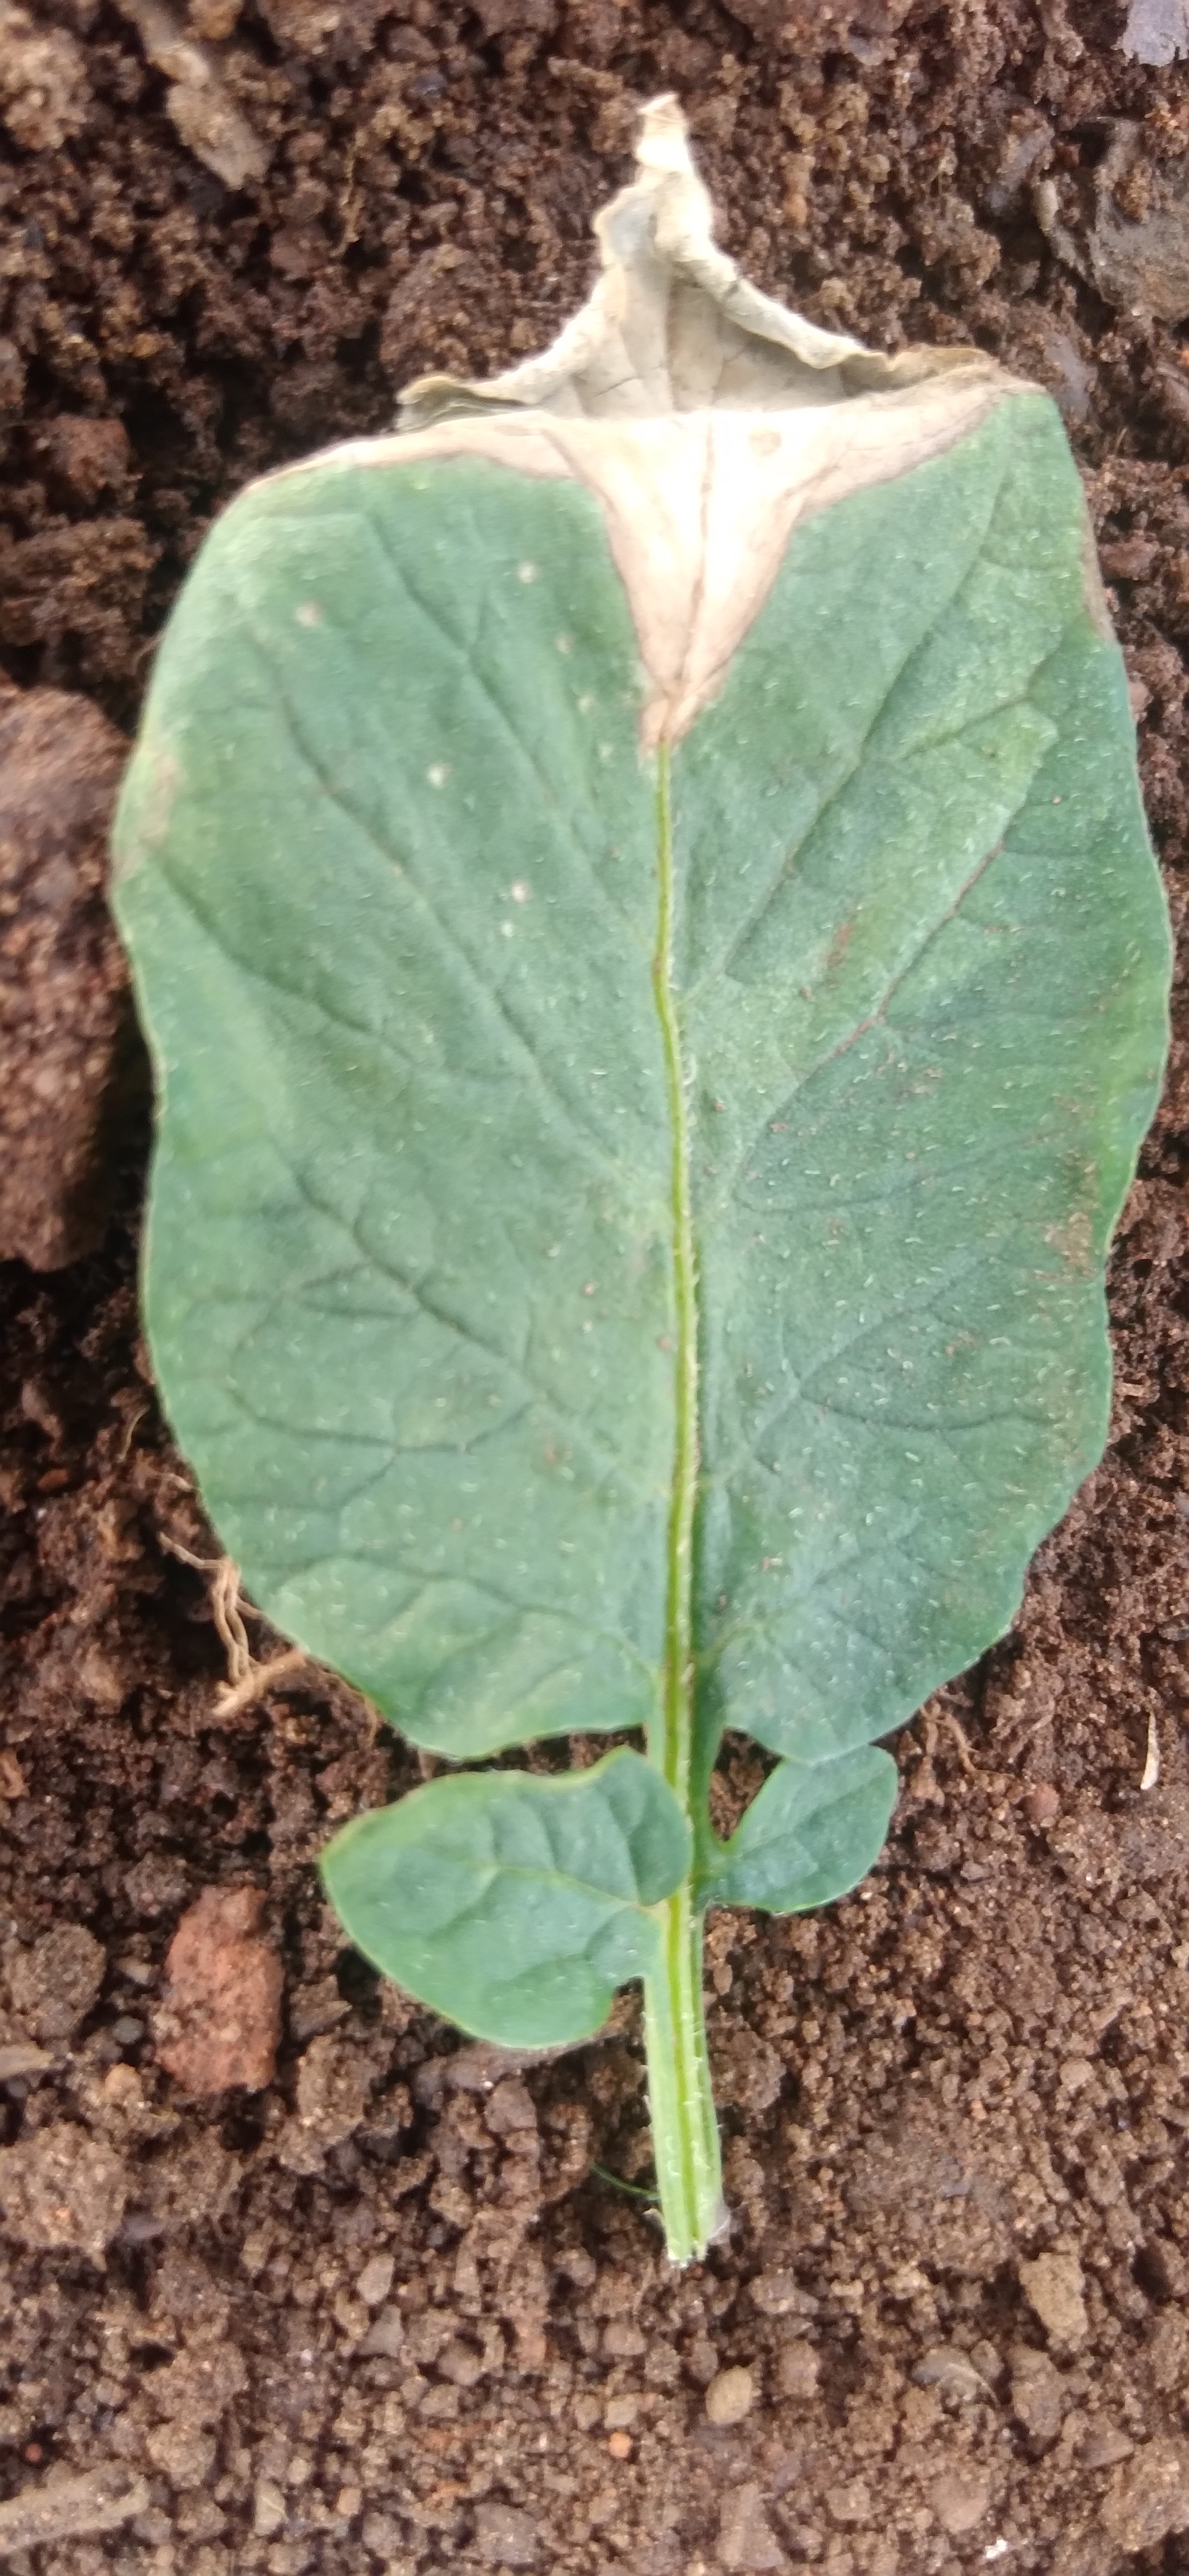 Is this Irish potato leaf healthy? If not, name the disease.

early blight
